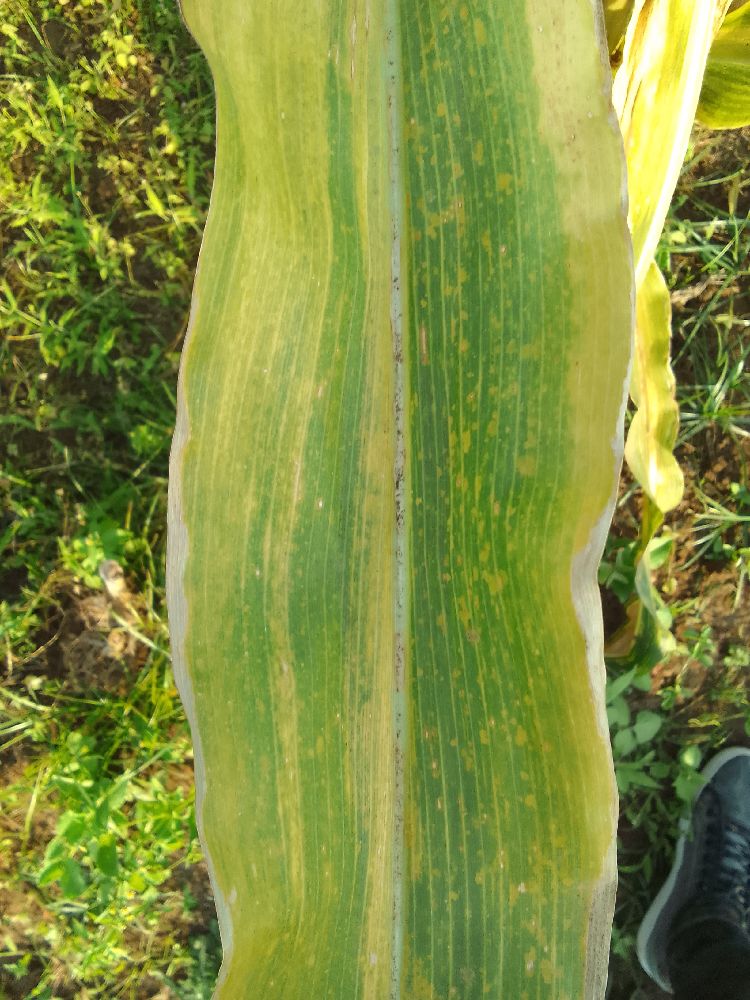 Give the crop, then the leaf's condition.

maize, maize lethal necrosis
